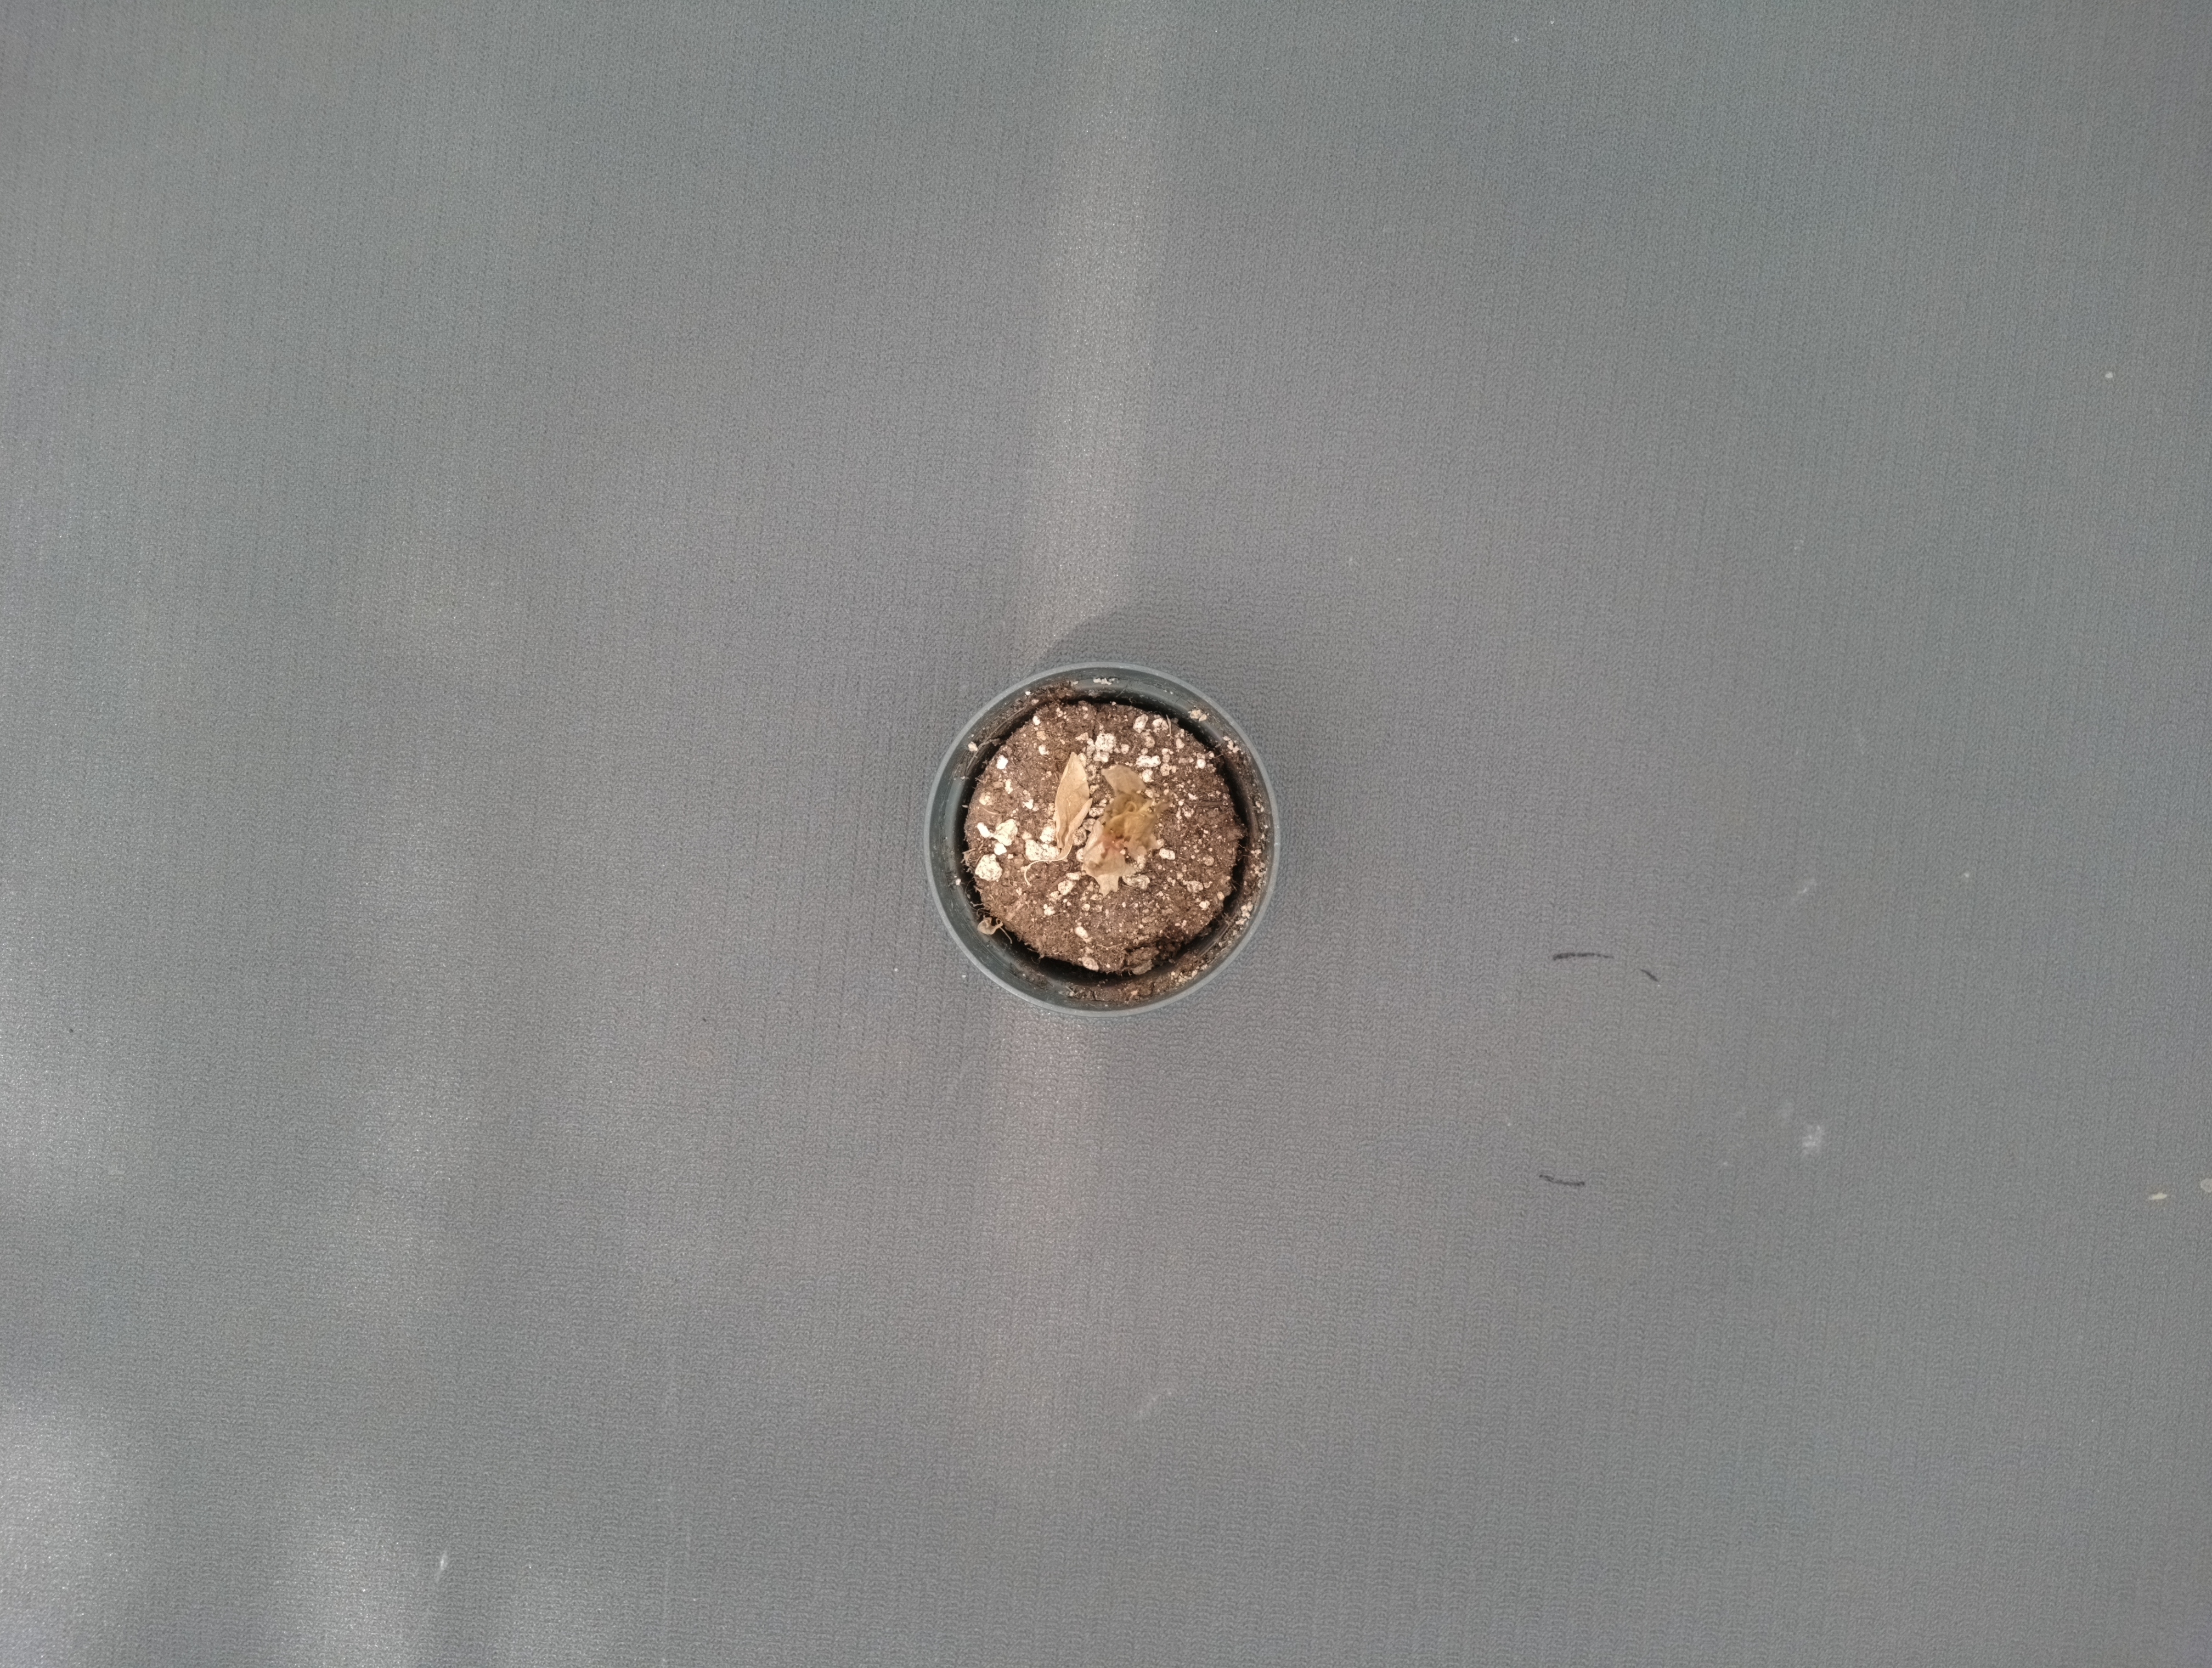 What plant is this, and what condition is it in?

waterhemp, necrosis only
